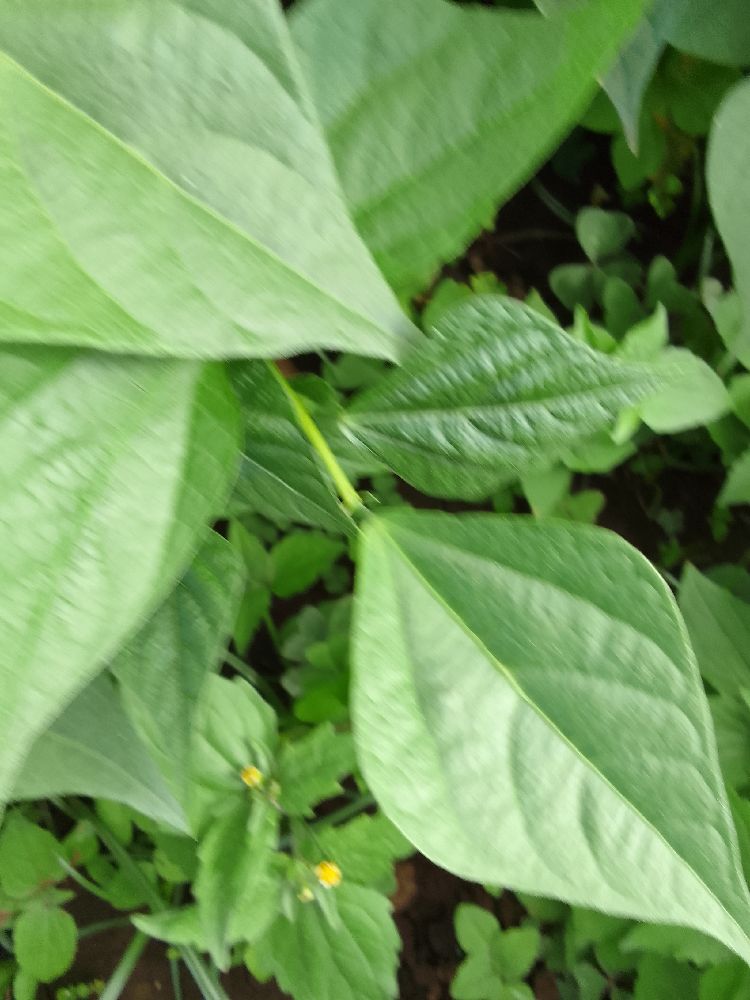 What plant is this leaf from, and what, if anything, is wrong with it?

common bean, healthy
